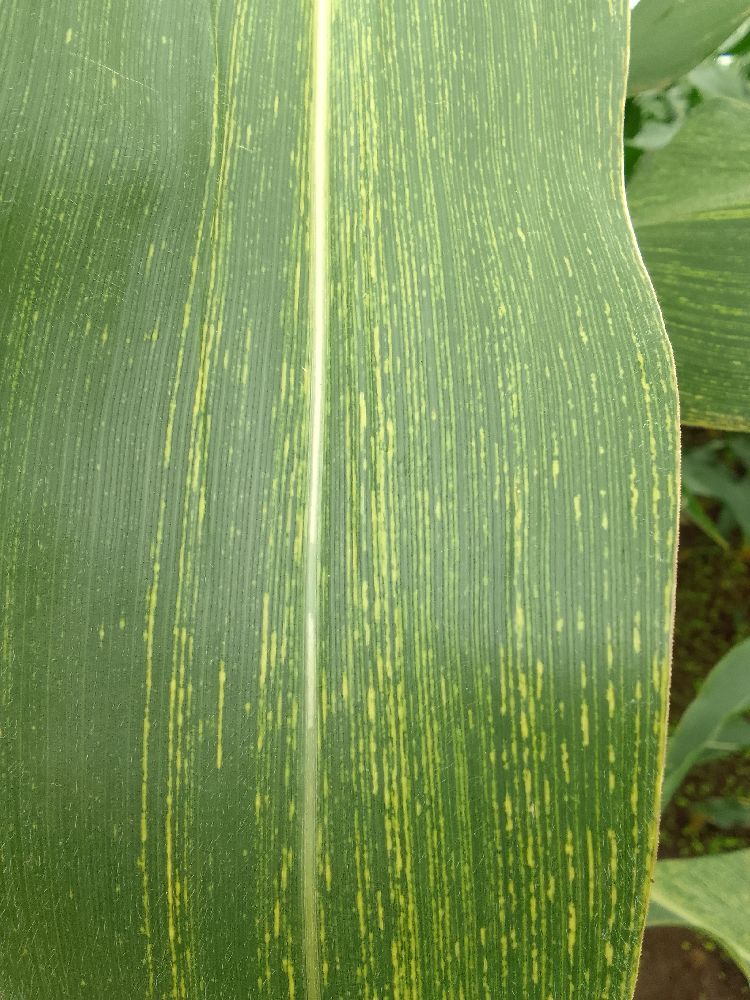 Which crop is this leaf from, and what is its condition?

maize, maize streak virus
